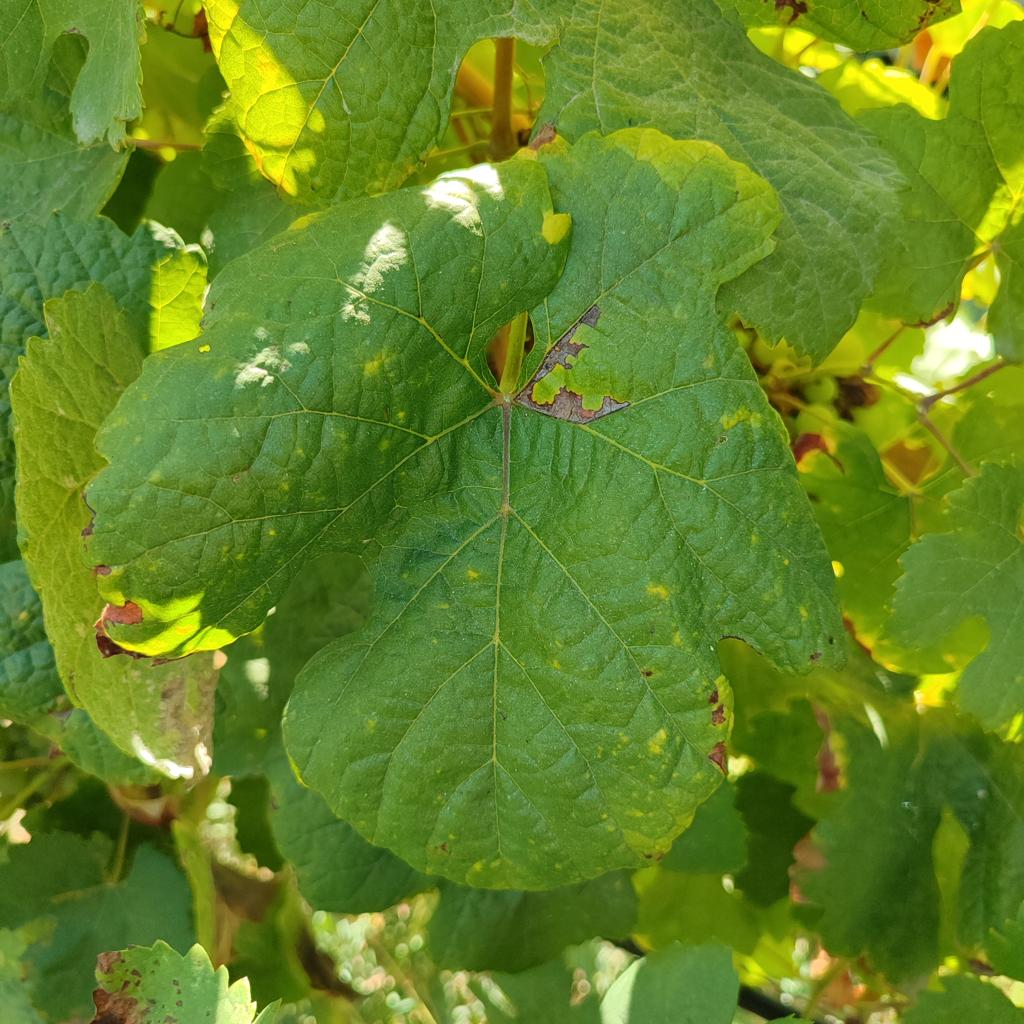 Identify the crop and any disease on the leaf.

grapevine, downy mildew
